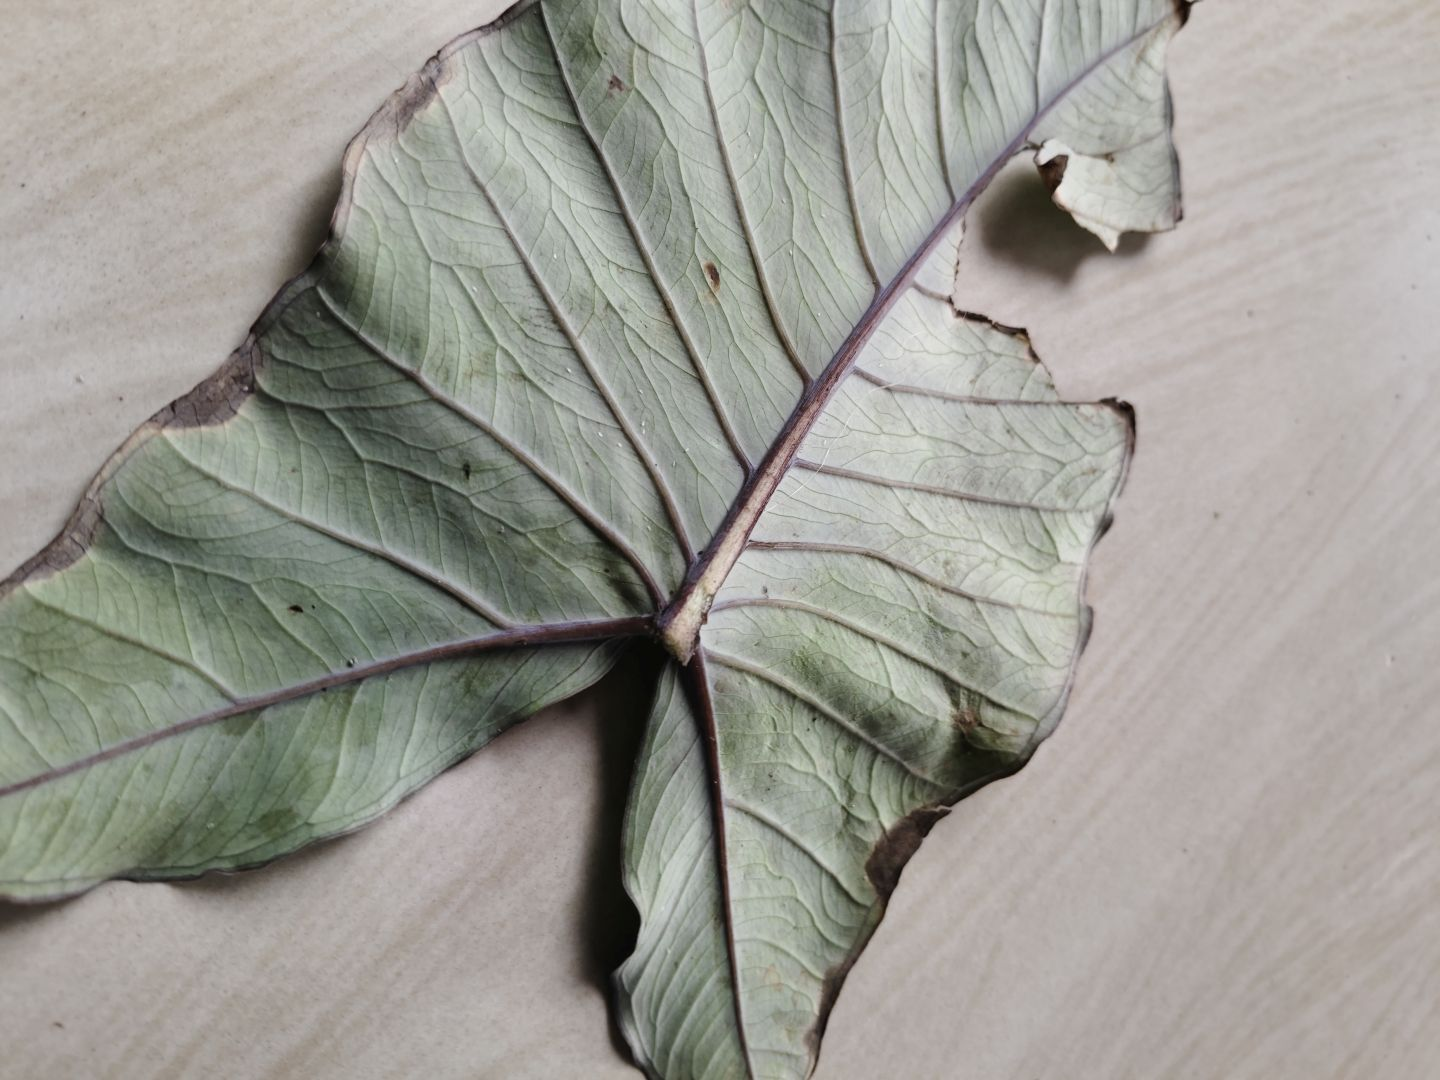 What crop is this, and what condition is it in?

taro, leaf blight
